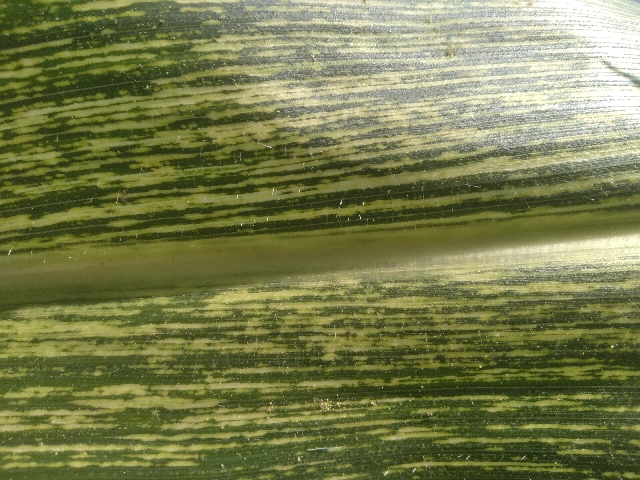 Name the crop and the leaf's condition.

maize, maize streak virus
